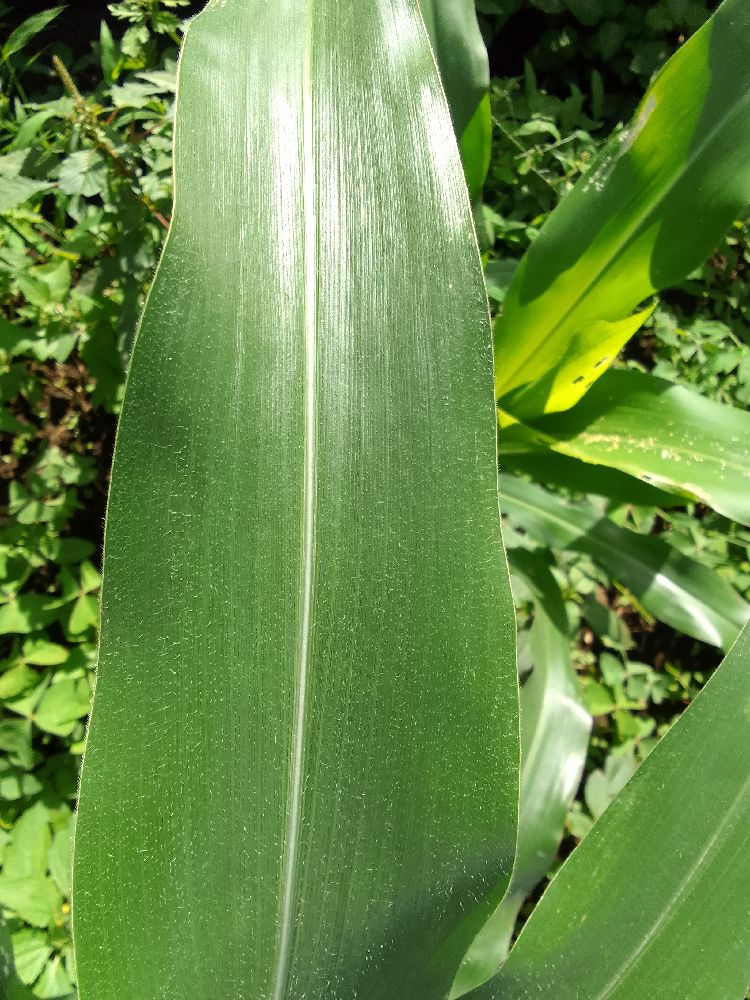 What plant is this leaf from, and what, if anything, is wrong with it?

maize, healthy
